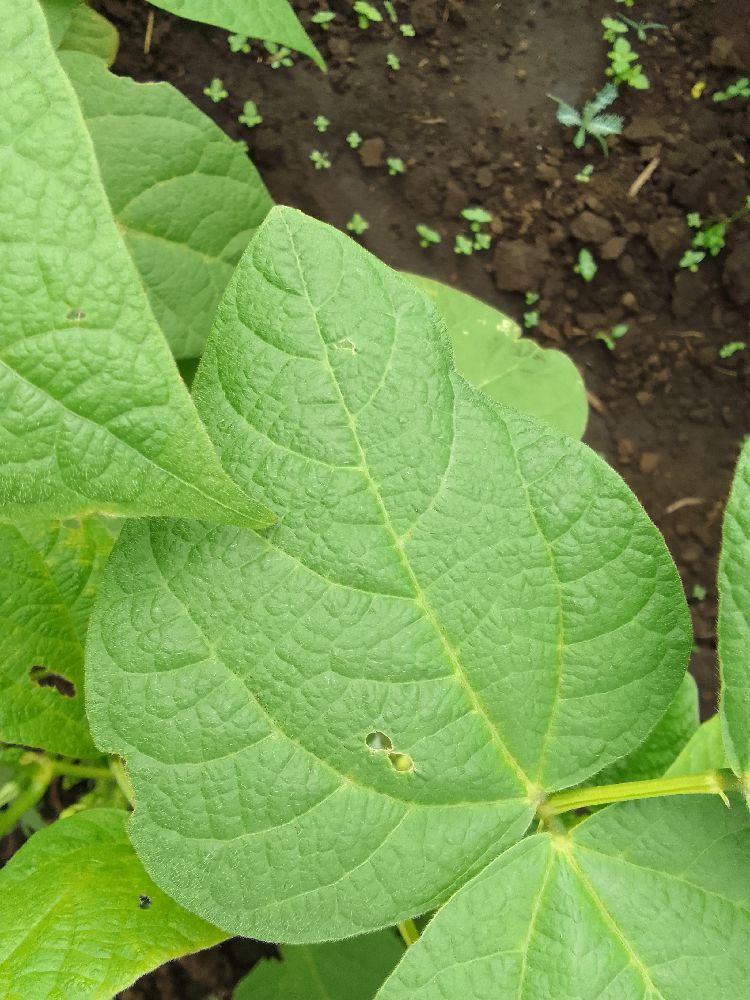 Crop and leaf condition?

common bean, healthy
